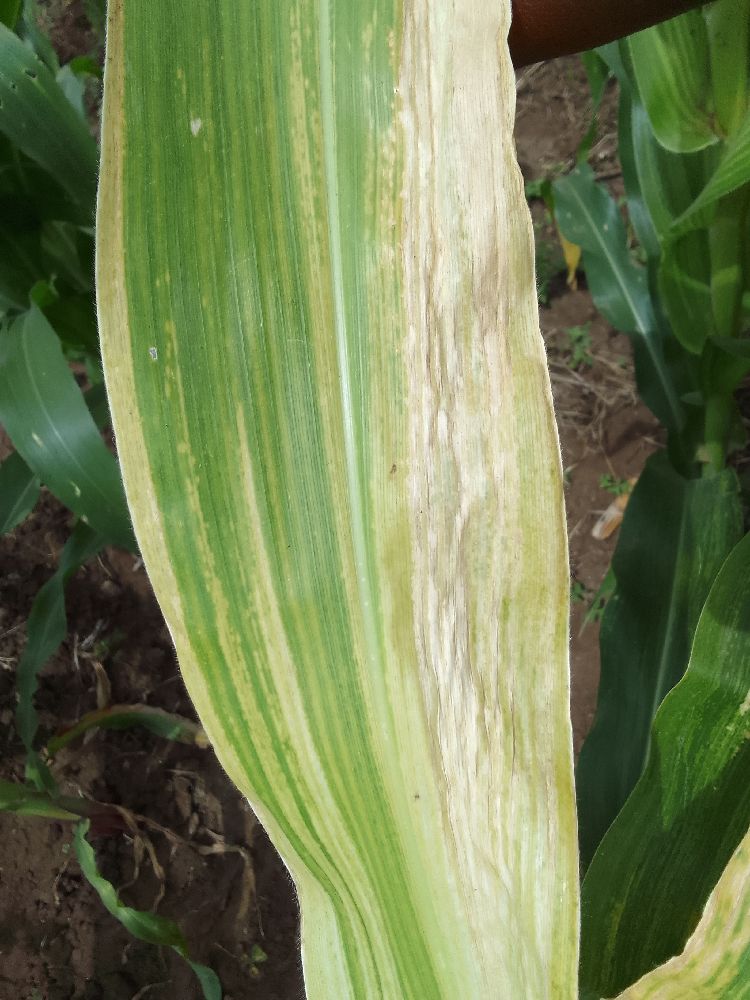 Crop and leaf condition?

maize, maize lethal necrosis
